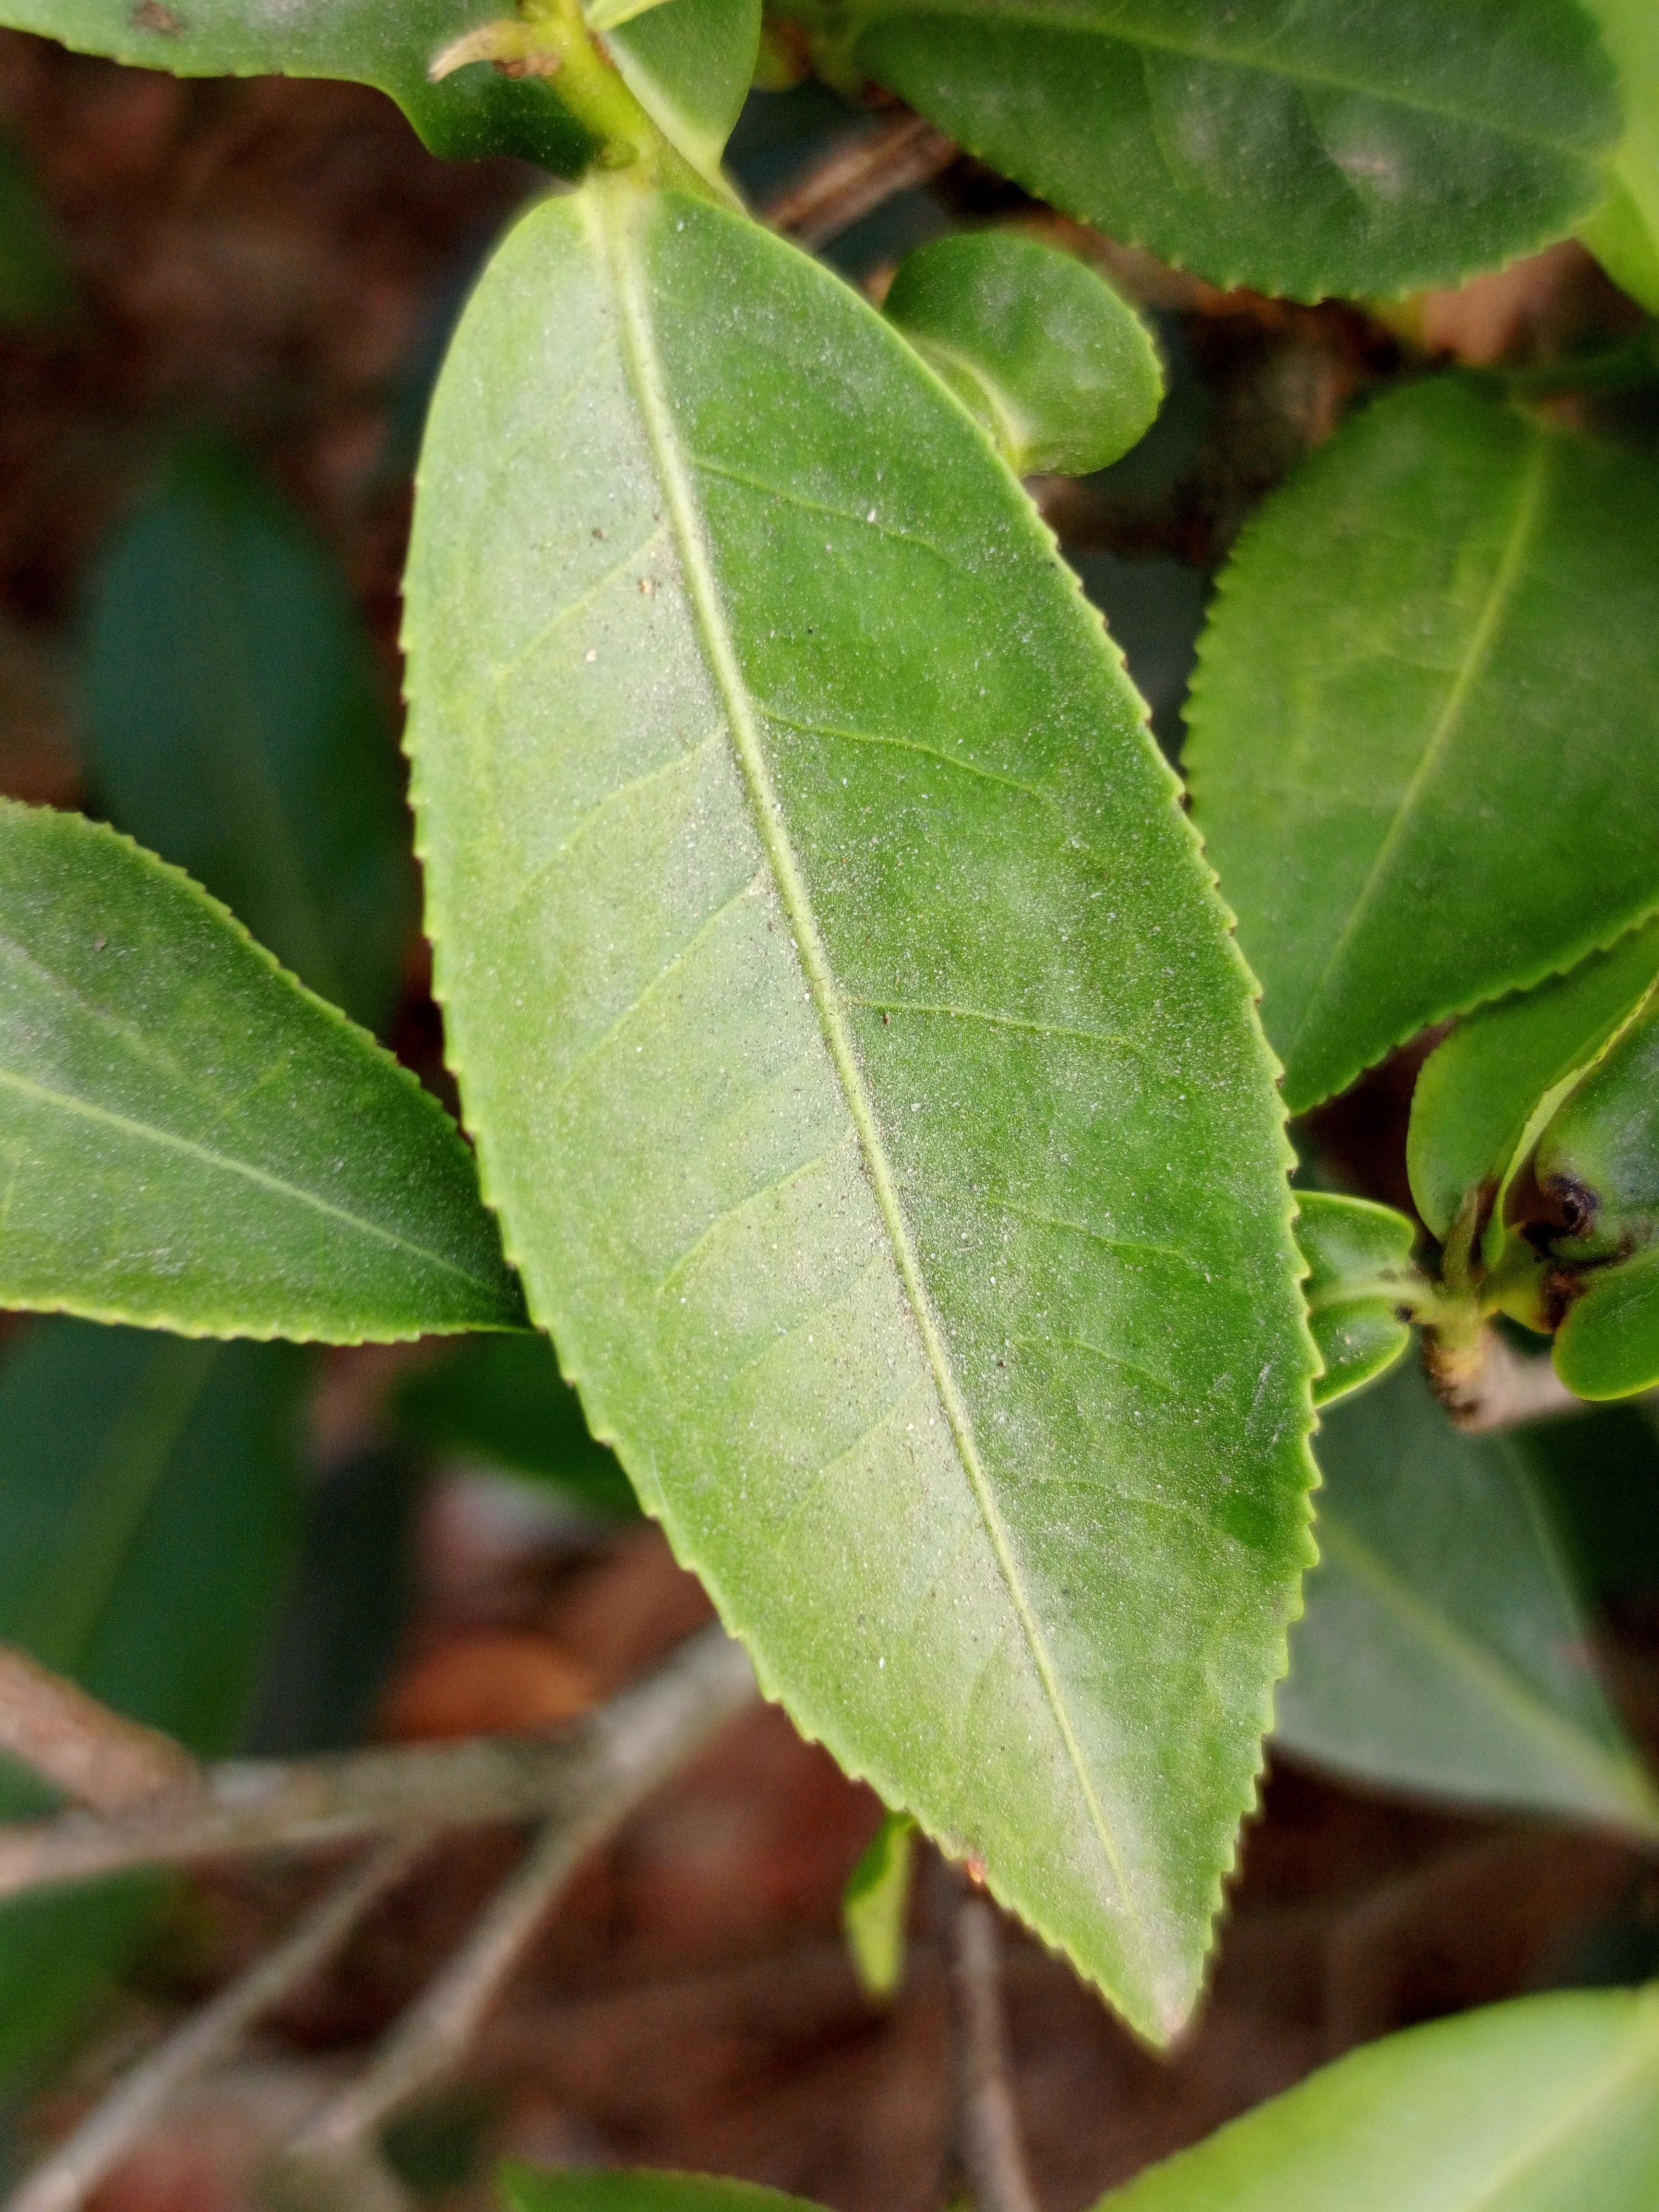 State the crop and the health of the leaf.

tea, healthy leaf
